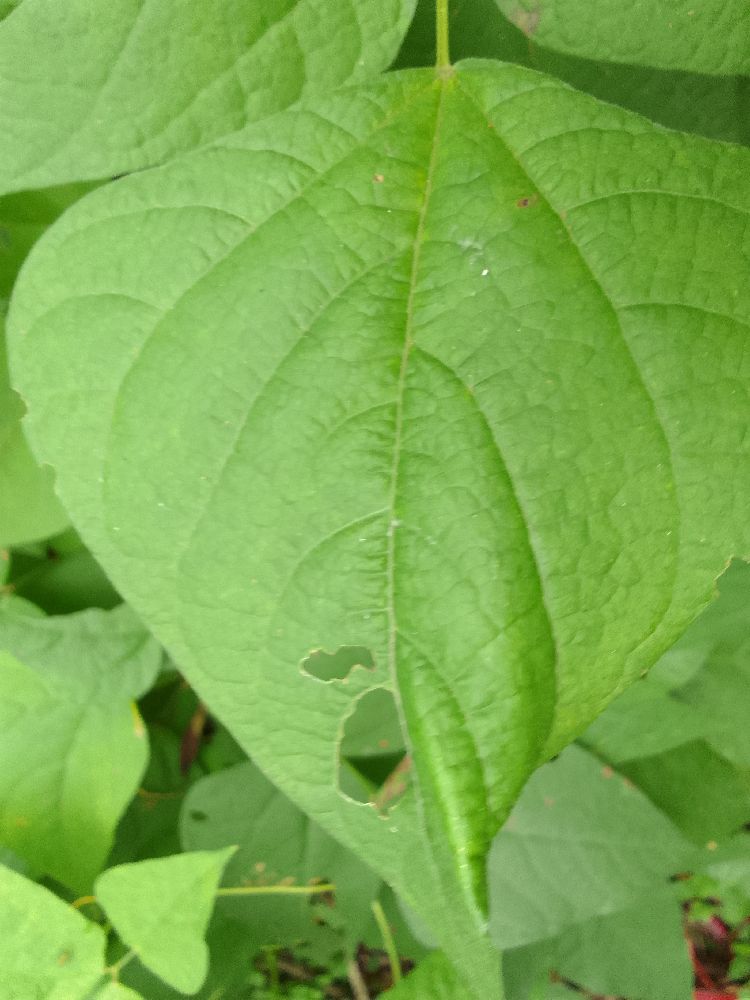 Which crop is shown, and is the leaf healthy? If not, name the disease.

common bean, healthy
